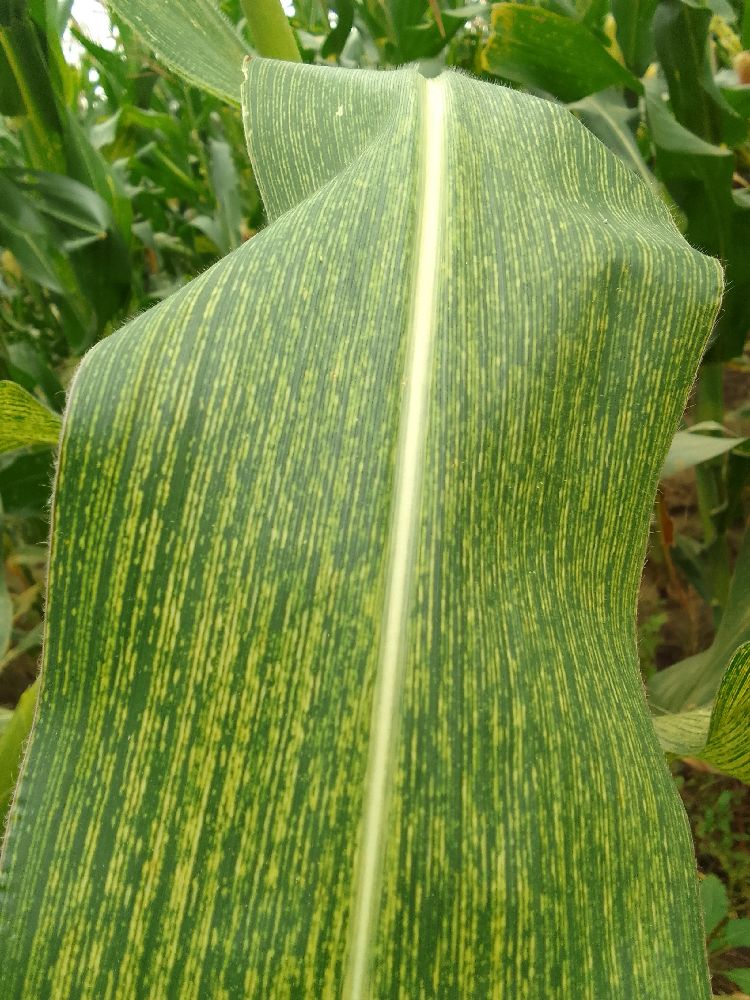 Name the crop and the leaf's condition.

maize, maize streak virus
